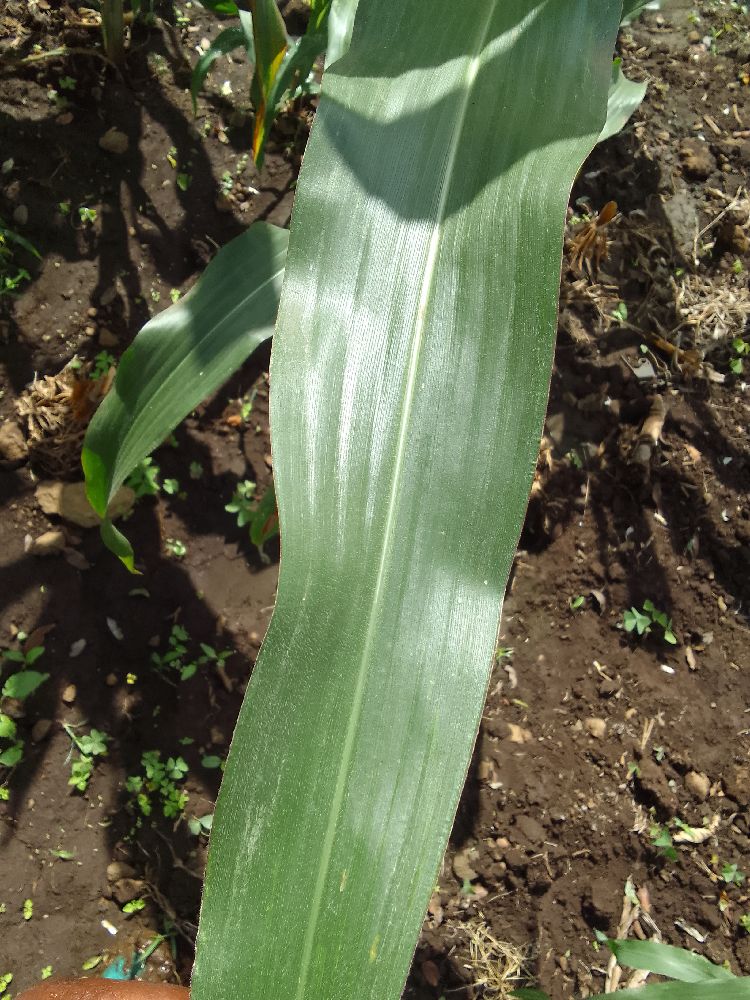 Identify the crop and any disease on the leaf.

maize, healthy
